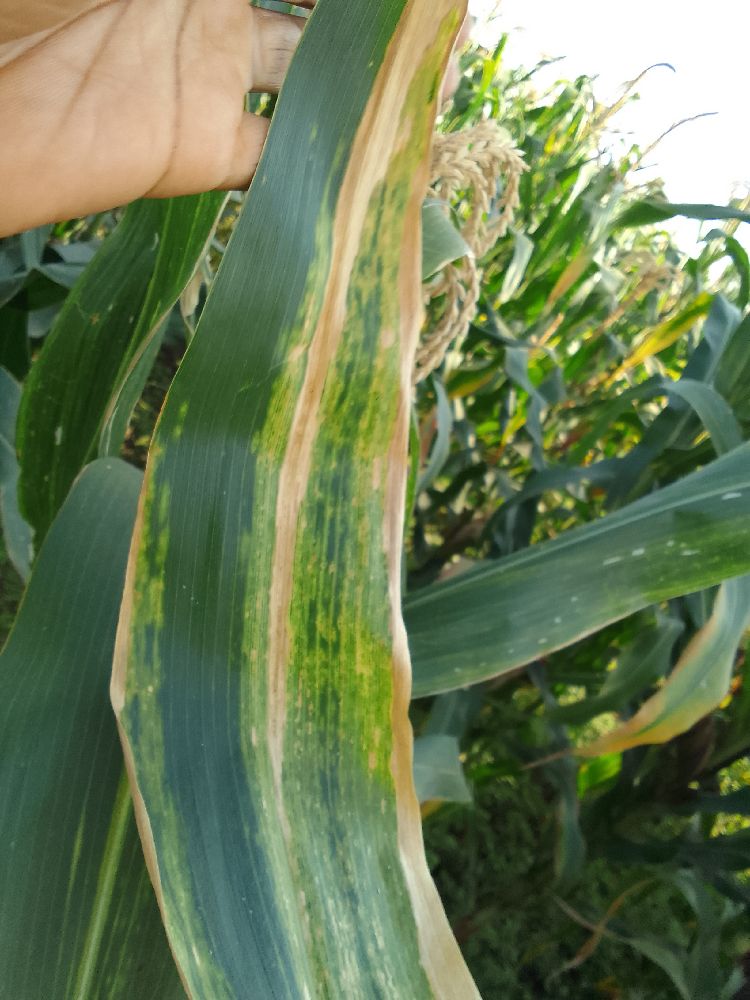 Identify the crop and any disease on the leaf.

maize, maize lethal necrosis
